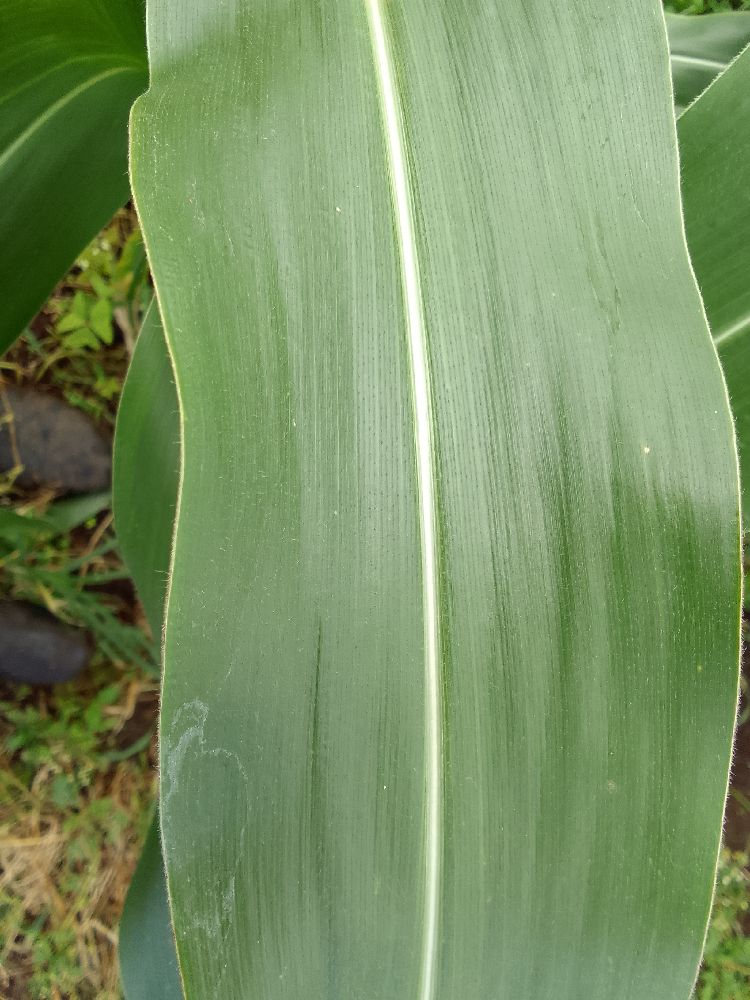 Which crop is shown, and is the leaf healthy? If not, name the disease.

maize, healthy
